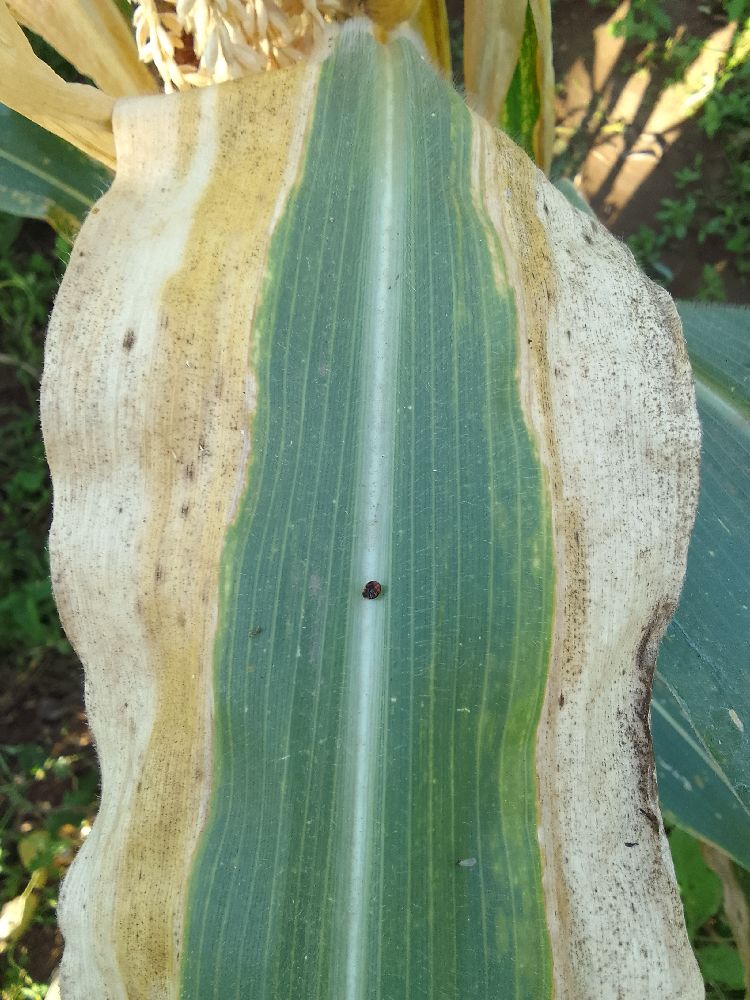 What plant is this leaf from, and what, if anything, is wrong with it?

maize, maize lethal necrosis
